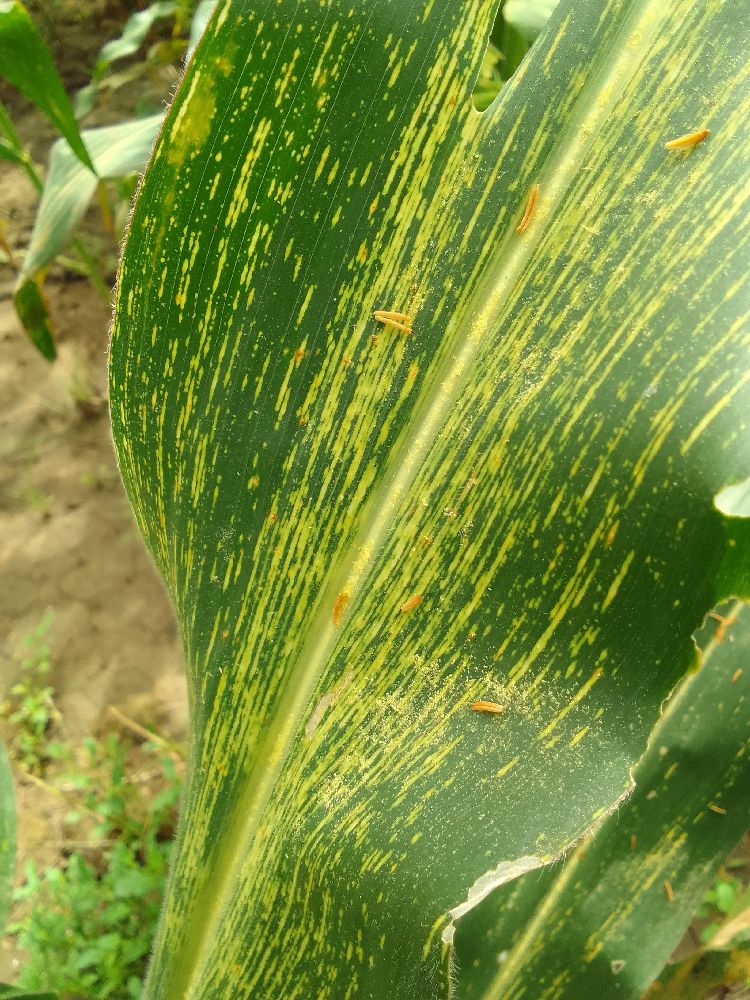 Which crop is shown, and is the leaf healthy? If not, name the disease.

maize, maize streak virus
